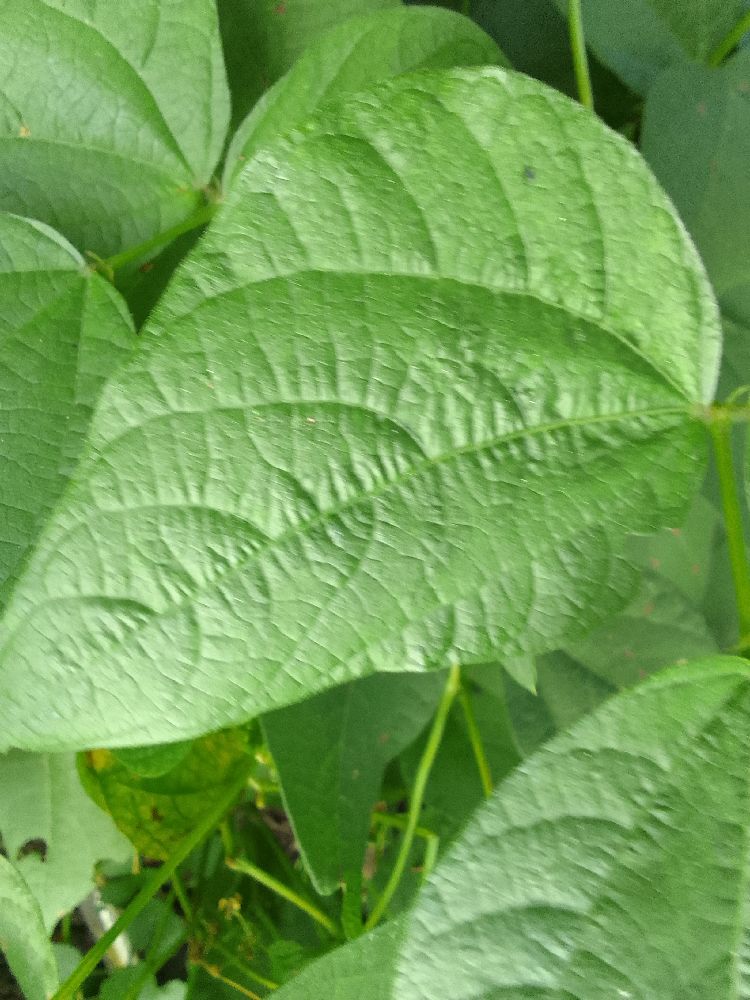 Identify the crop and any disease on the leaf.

common bean, healthy
